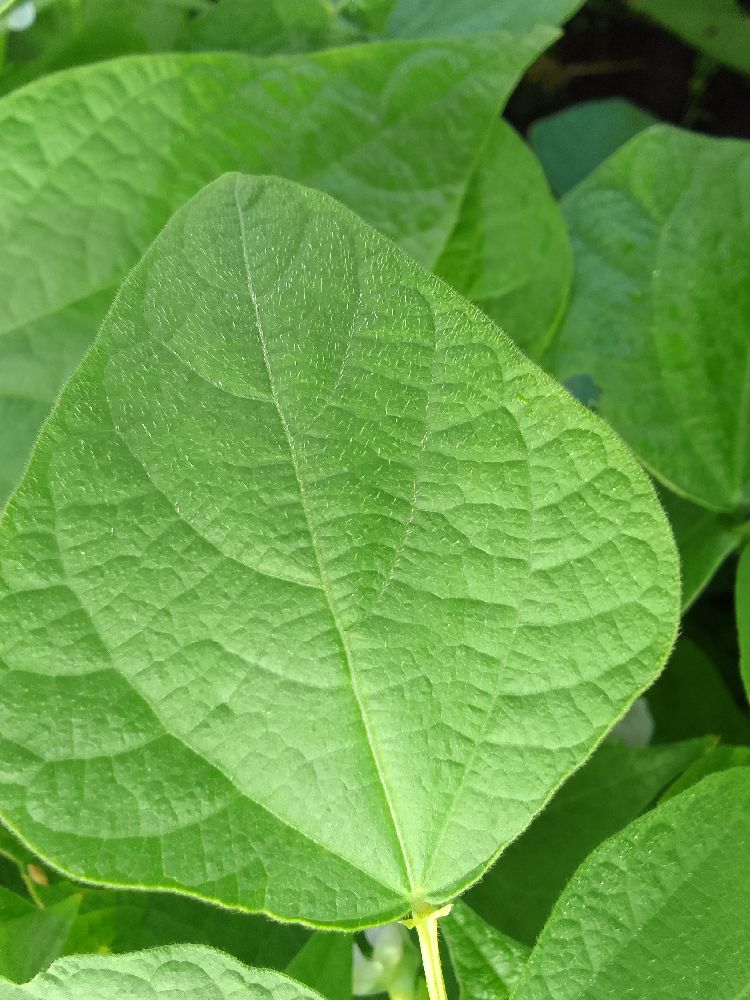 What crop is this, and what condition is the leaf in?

common bean, healthy
